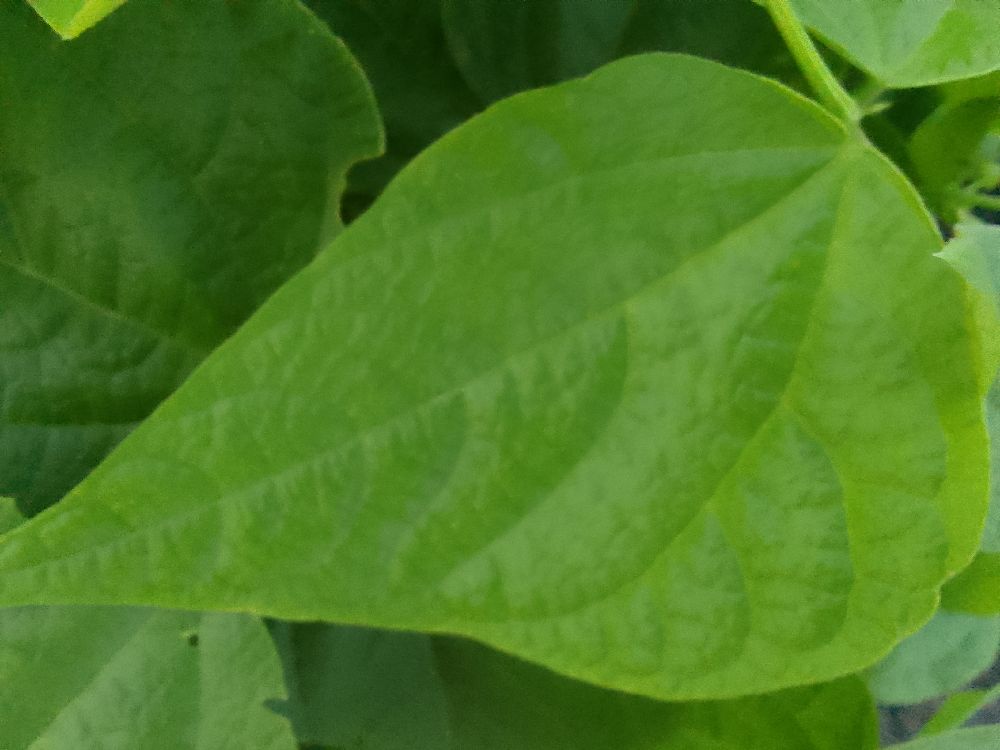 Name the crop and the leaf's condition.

common bean, healthy
